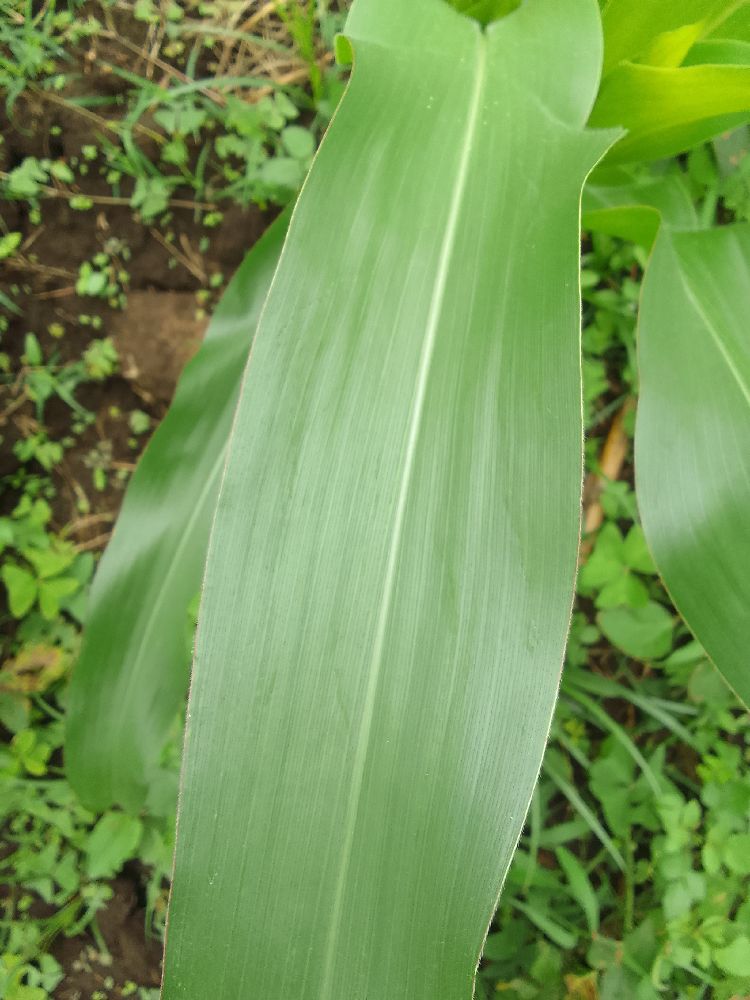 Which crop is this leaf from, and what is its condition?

maize, healthy
